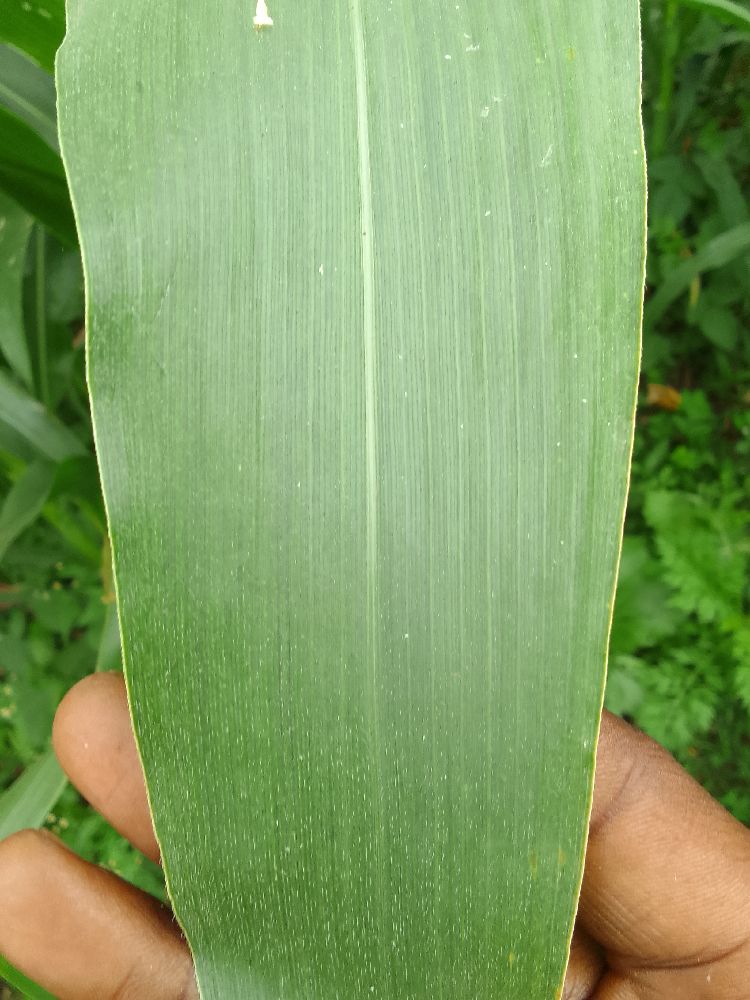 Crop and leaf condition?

maize, healthy
